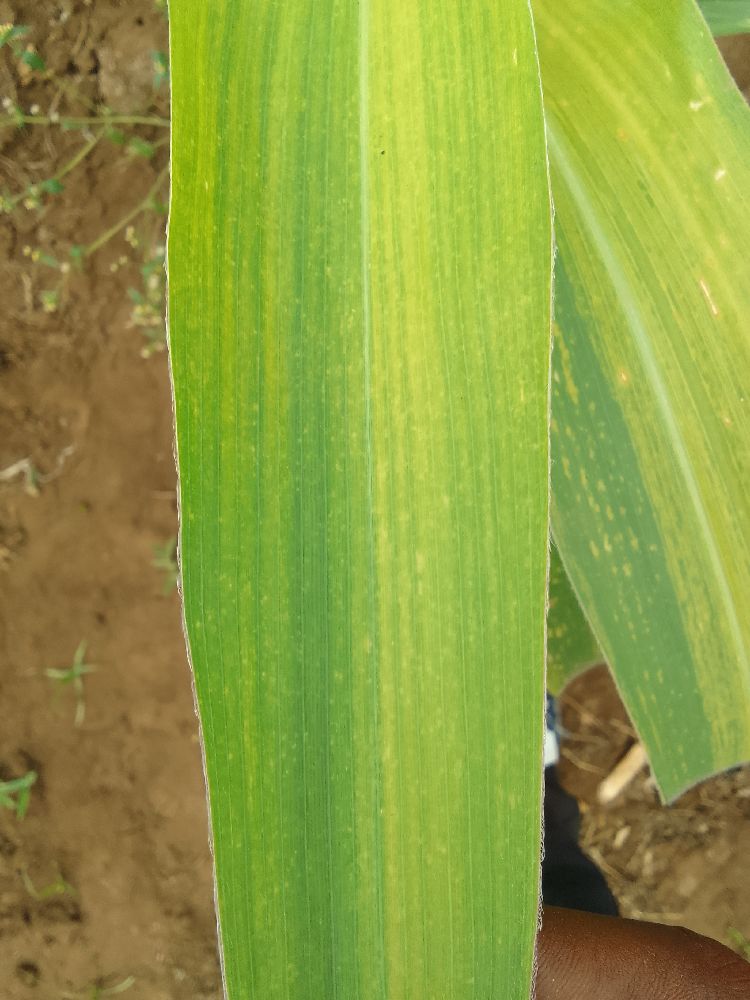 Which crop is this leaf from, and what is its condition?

maize, maize lethal necrosis
